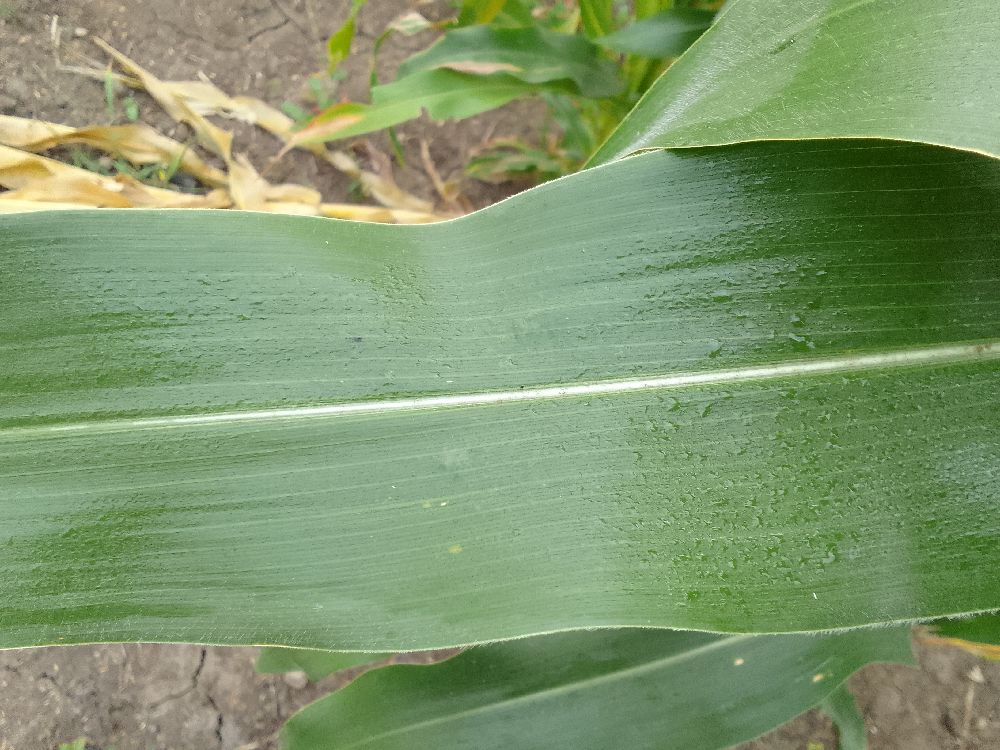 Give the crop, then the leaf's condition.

maize, healthy
